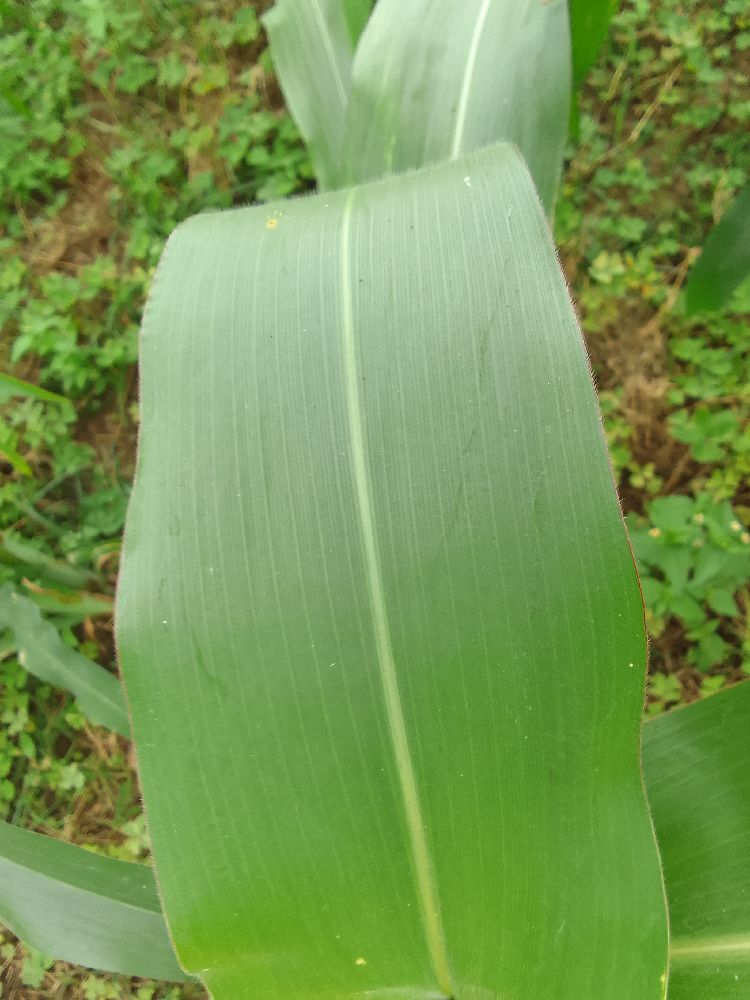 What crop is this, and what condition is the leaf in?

maize, healthy
